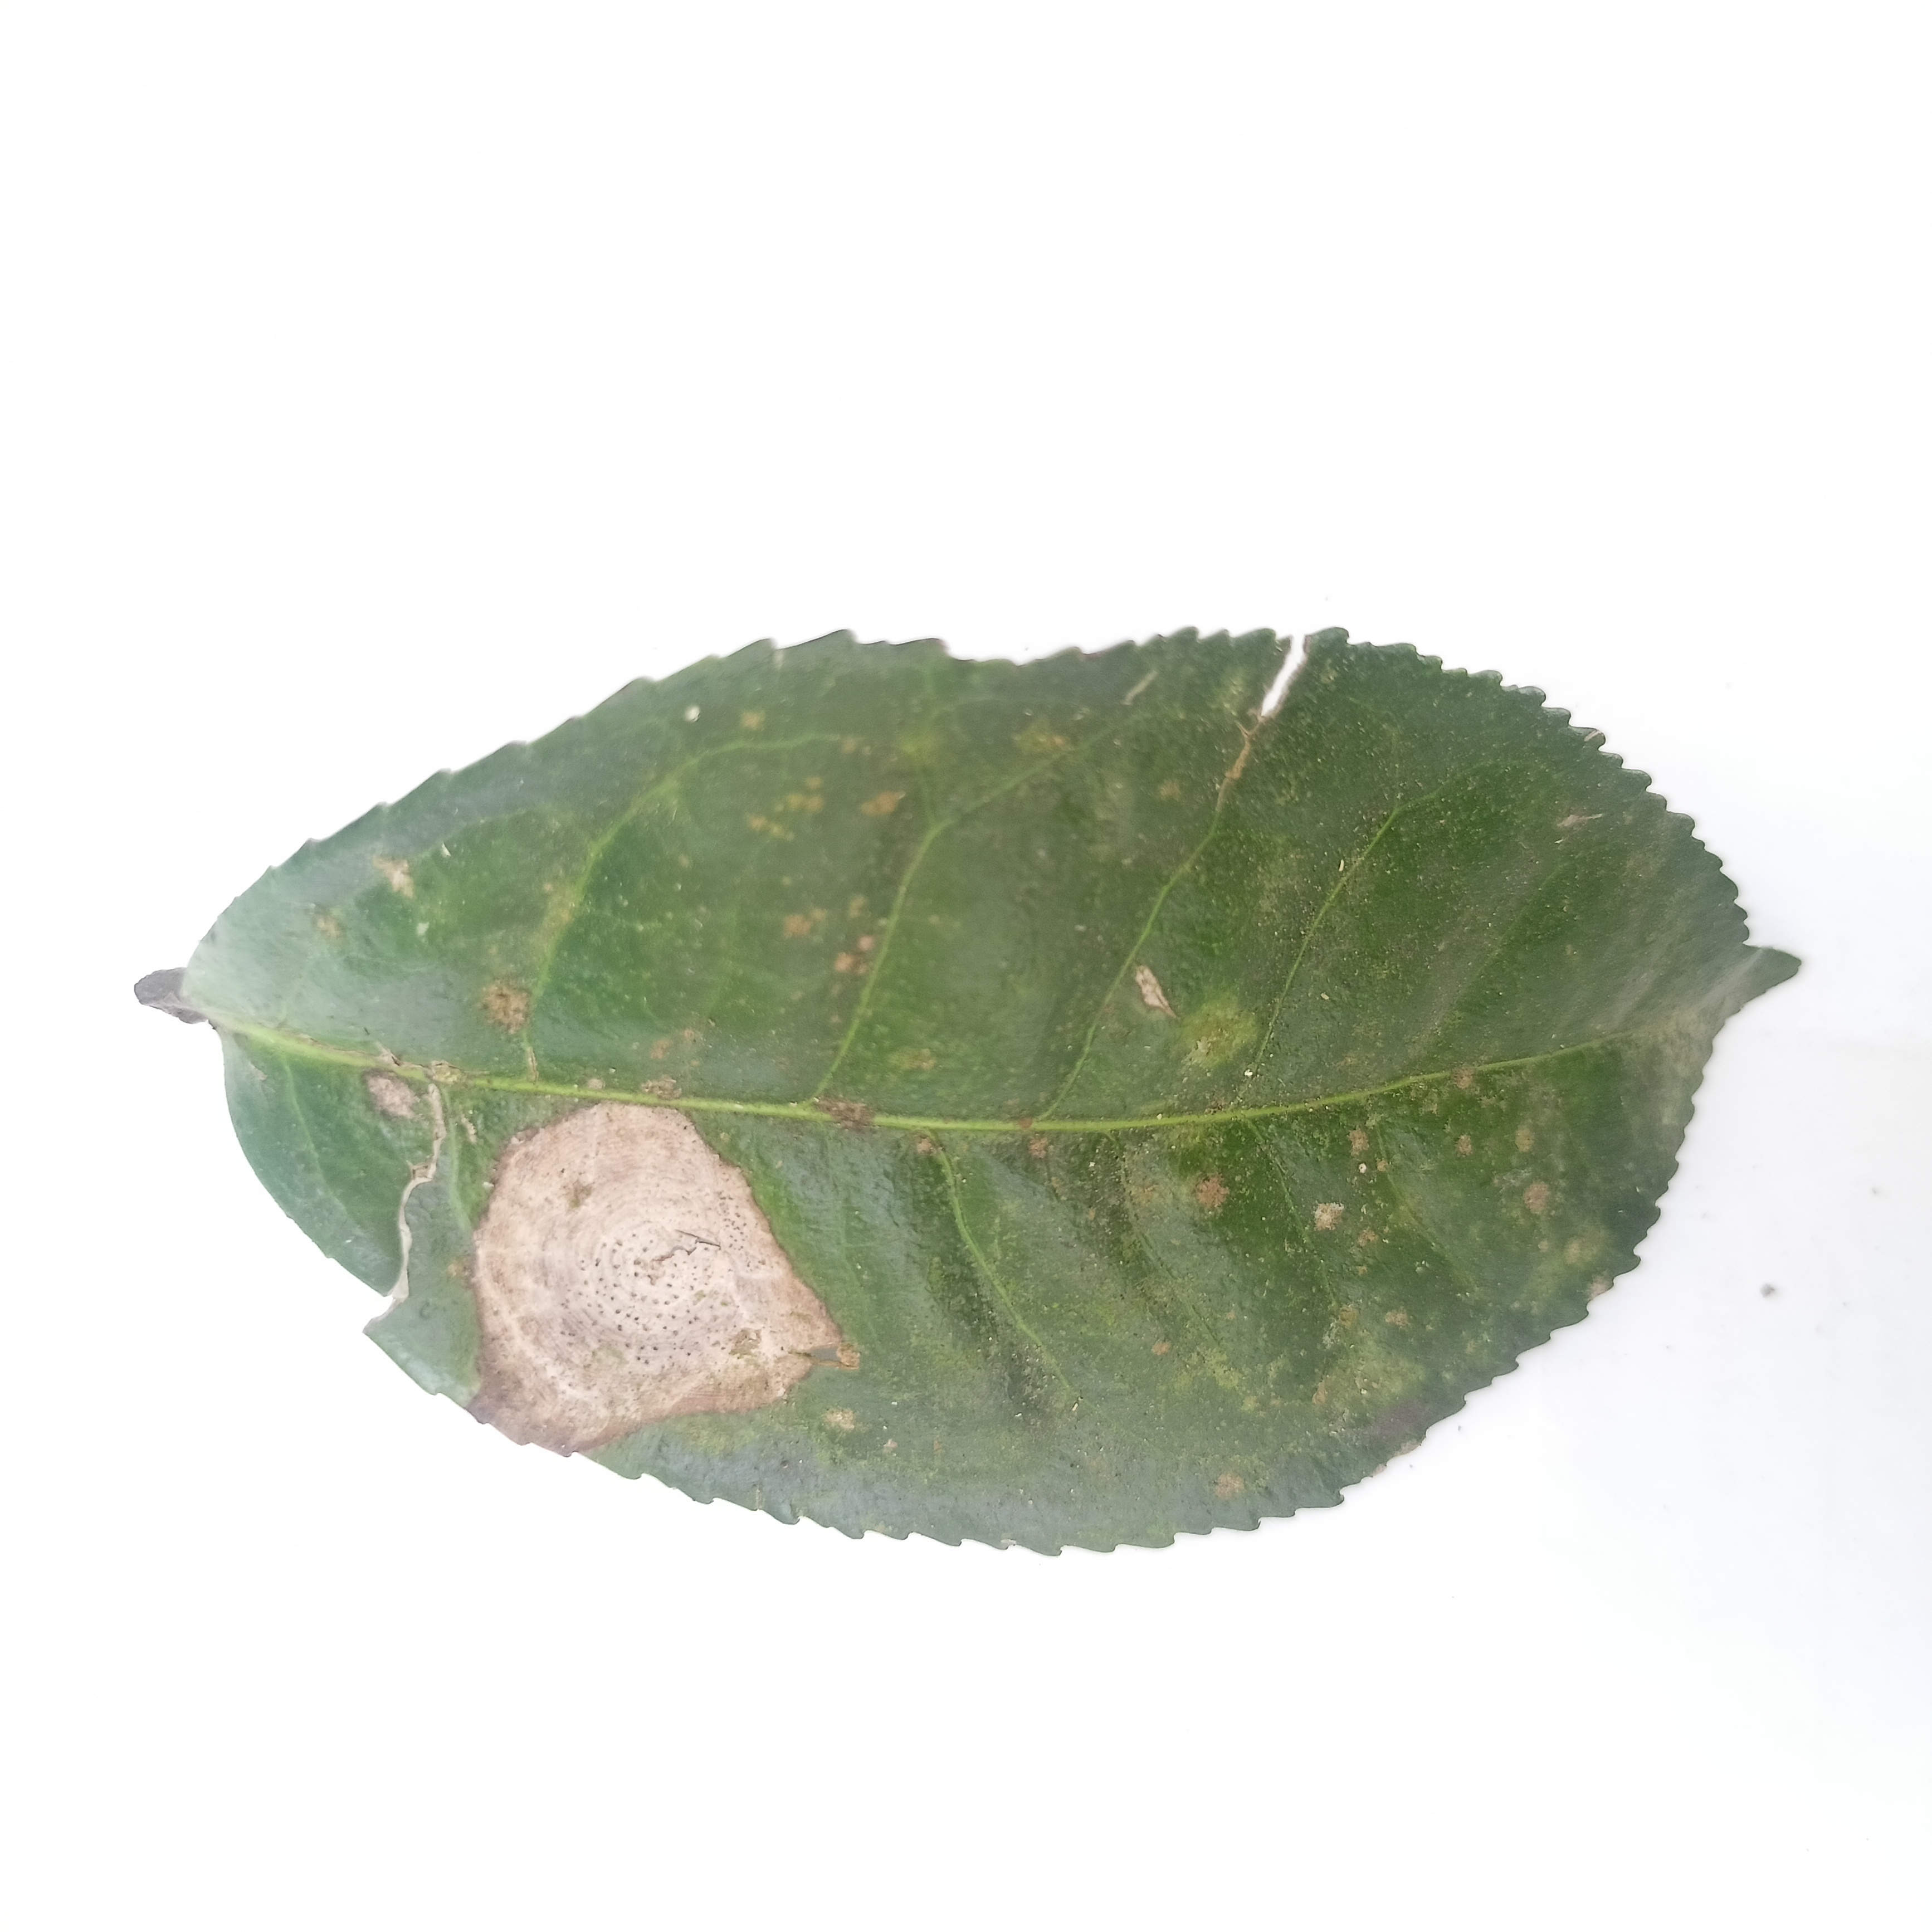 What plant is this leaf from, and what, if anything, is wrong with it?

tea, brown blight
